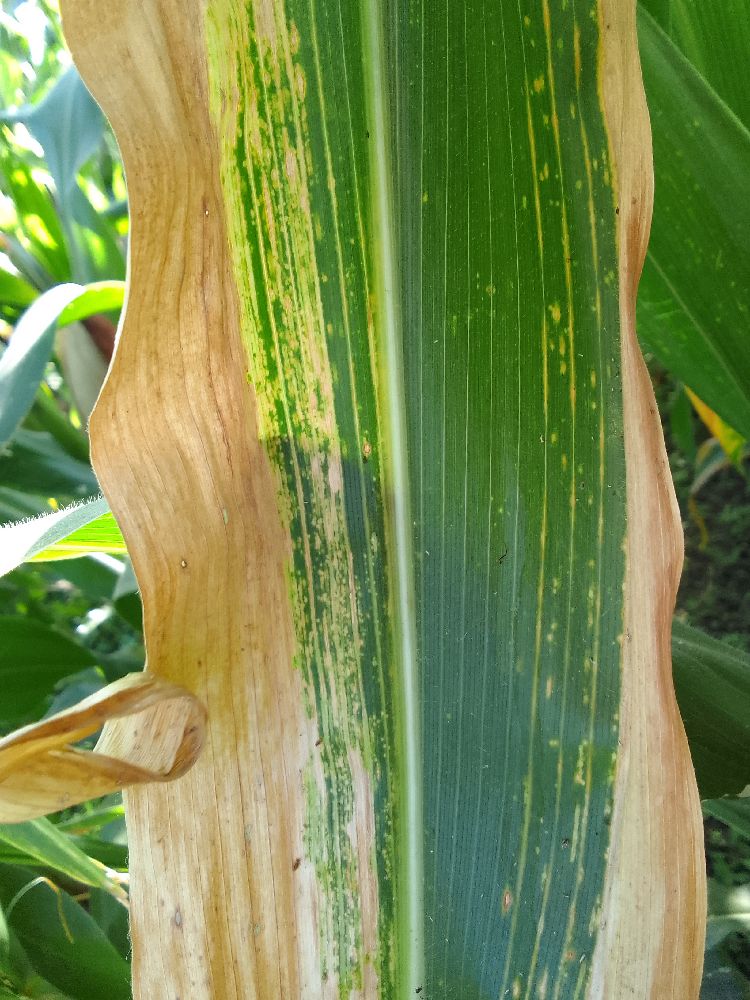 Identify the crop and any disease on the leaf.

maize, maize lethal necrosis
